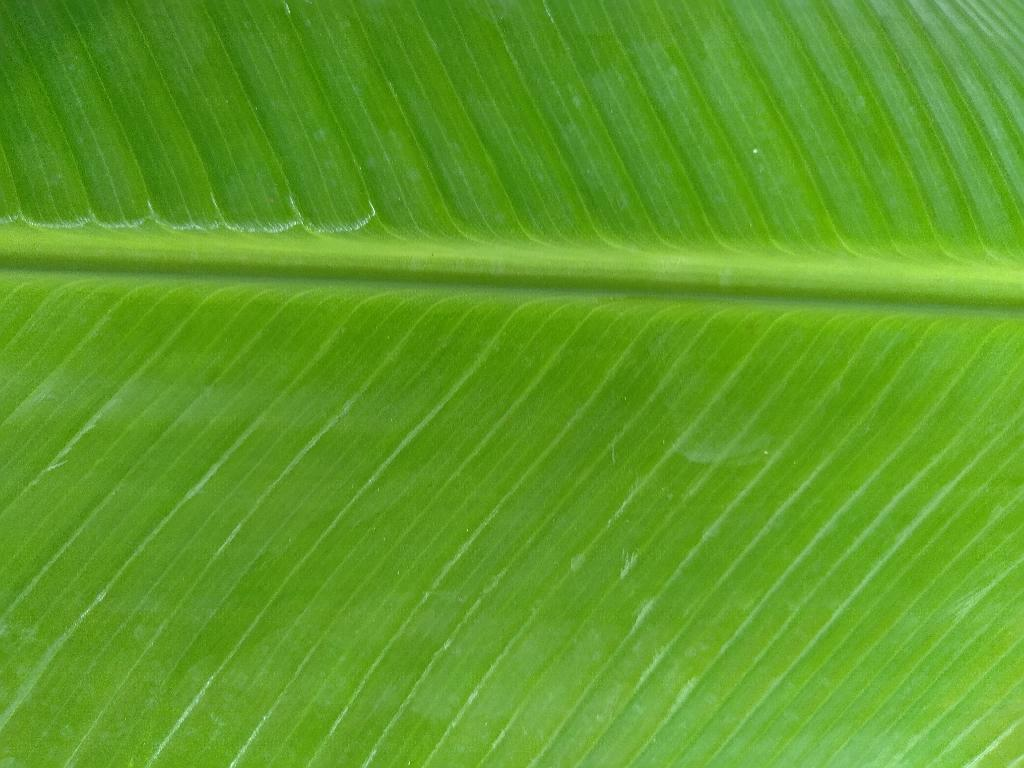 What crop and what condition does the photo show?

banana, healthy
